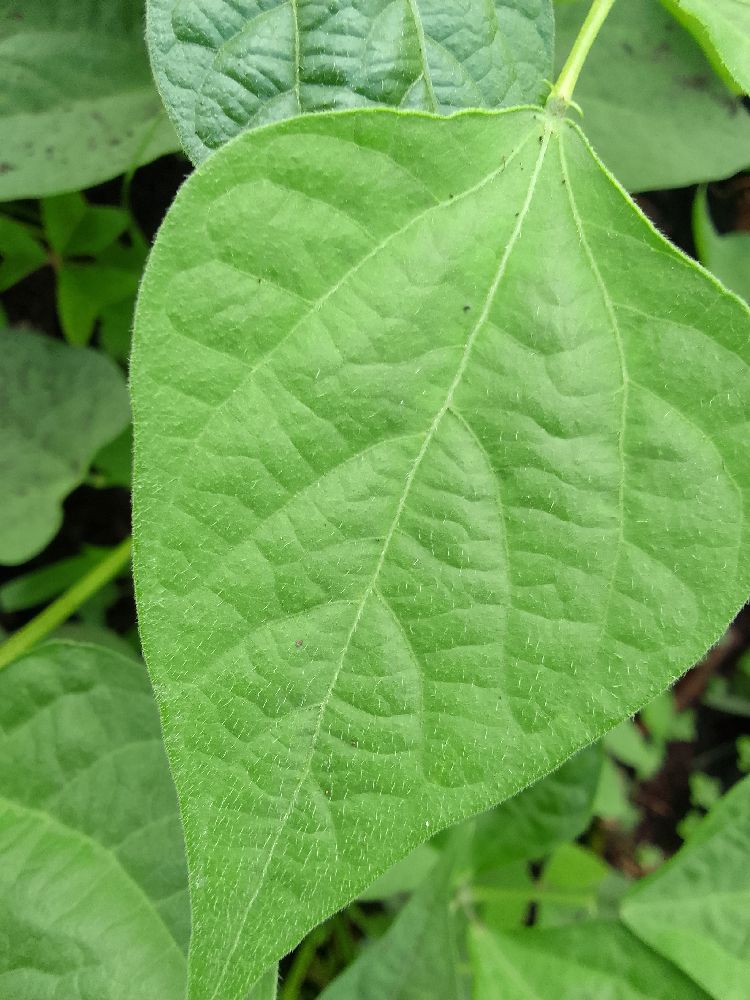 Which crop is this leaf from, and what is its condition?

common bean, healthy
